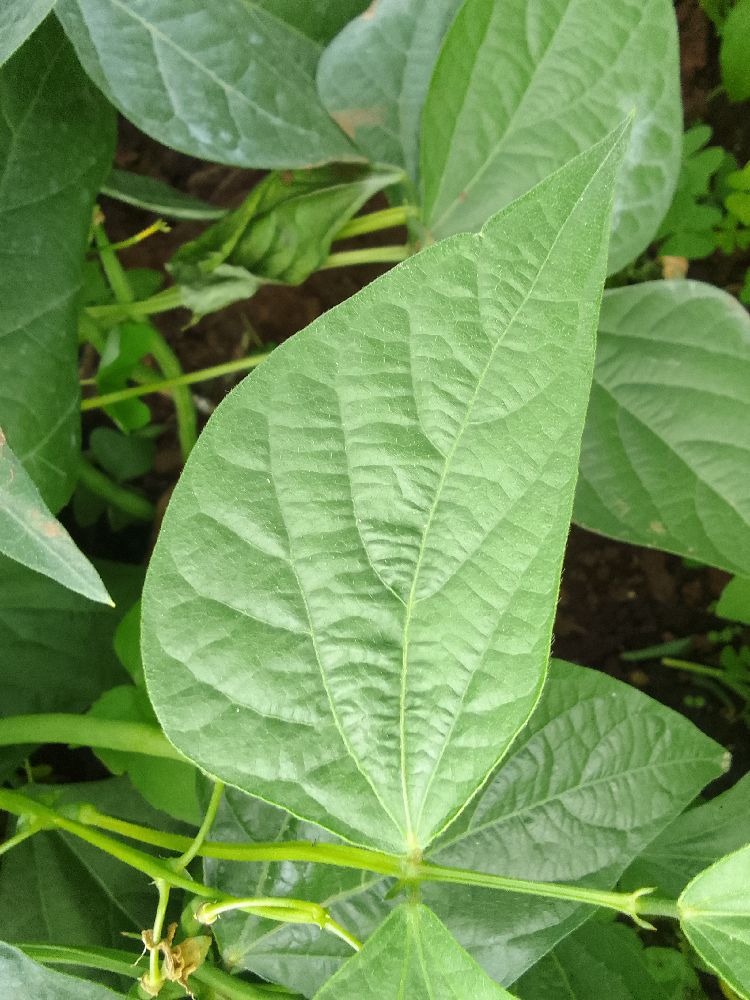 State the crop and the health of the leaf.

common bean, healthy
